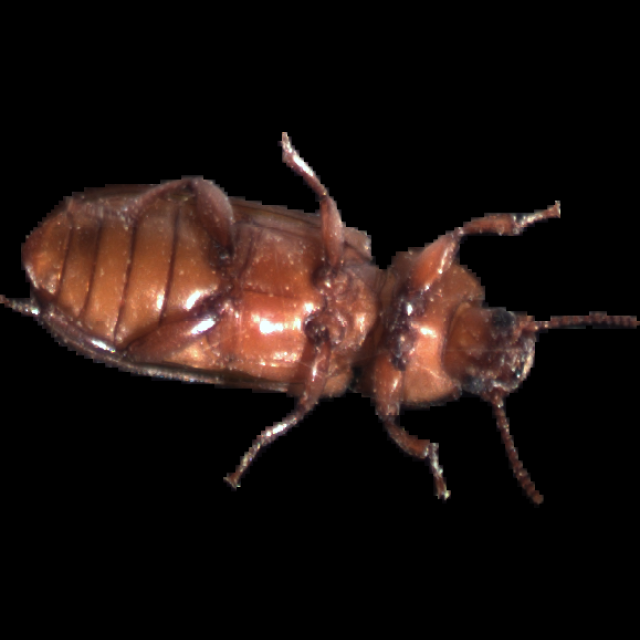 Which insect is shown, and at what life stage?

mealworm beetle
